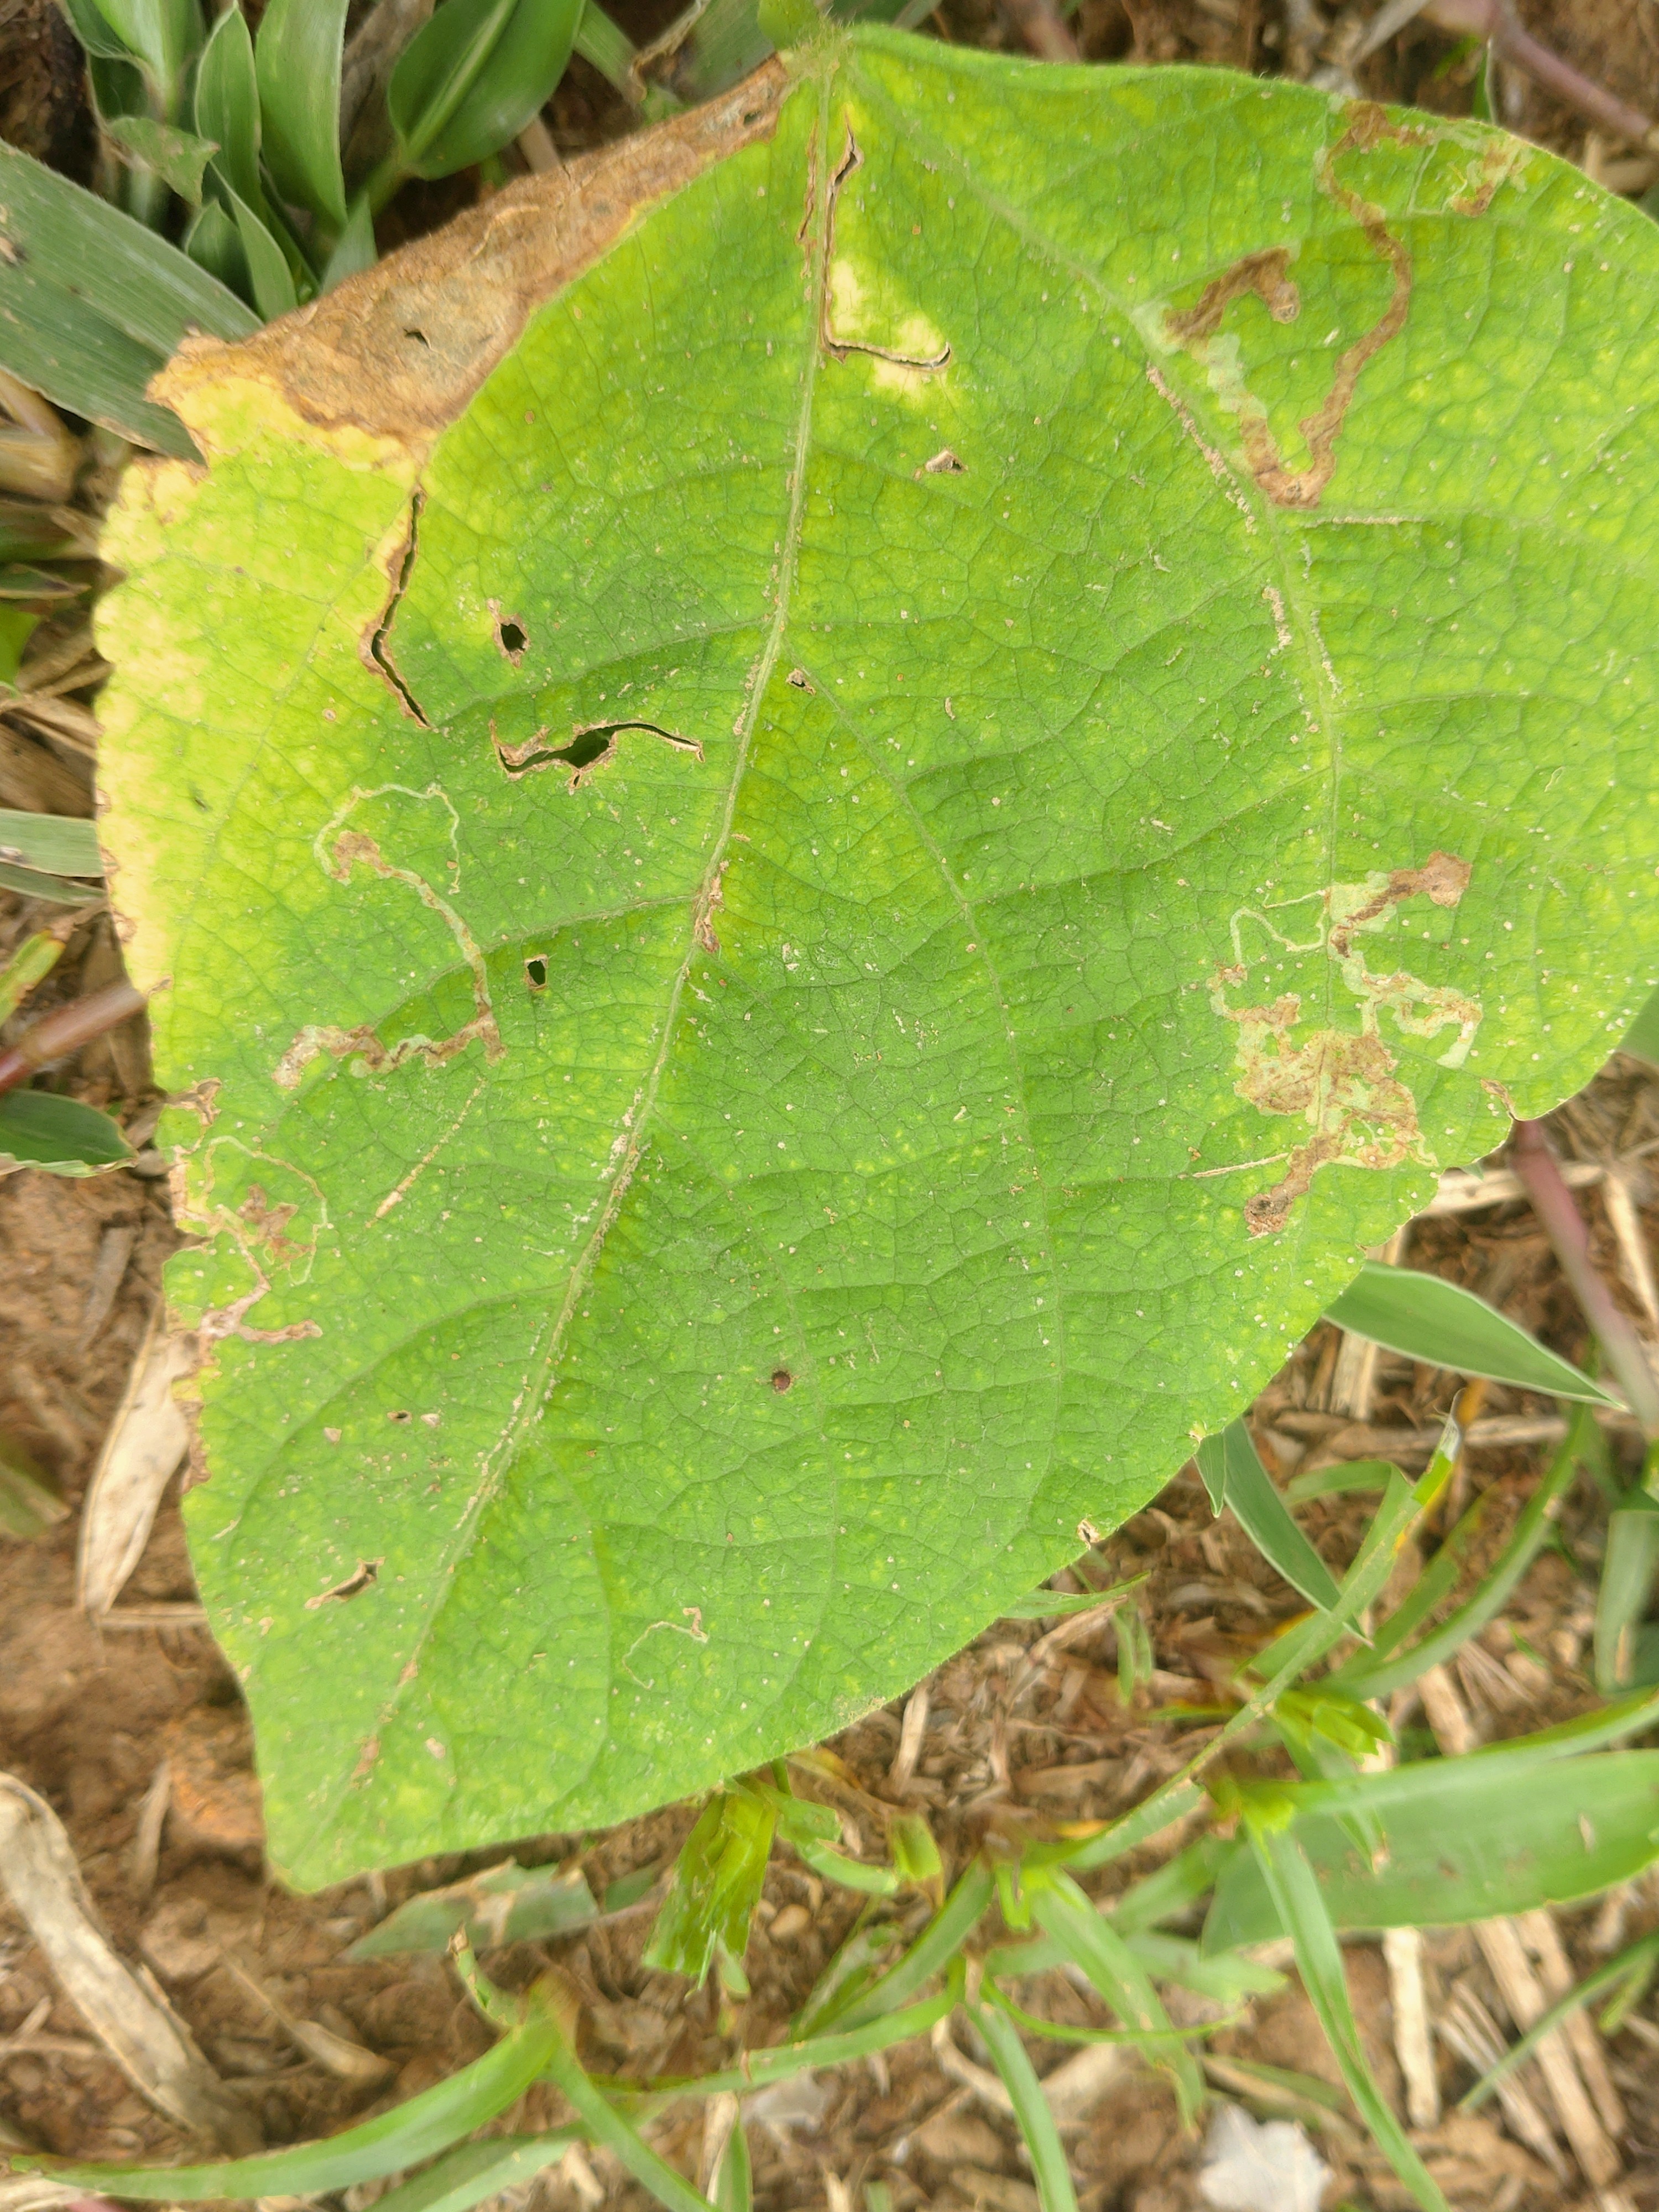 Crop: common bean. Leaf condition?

rust
